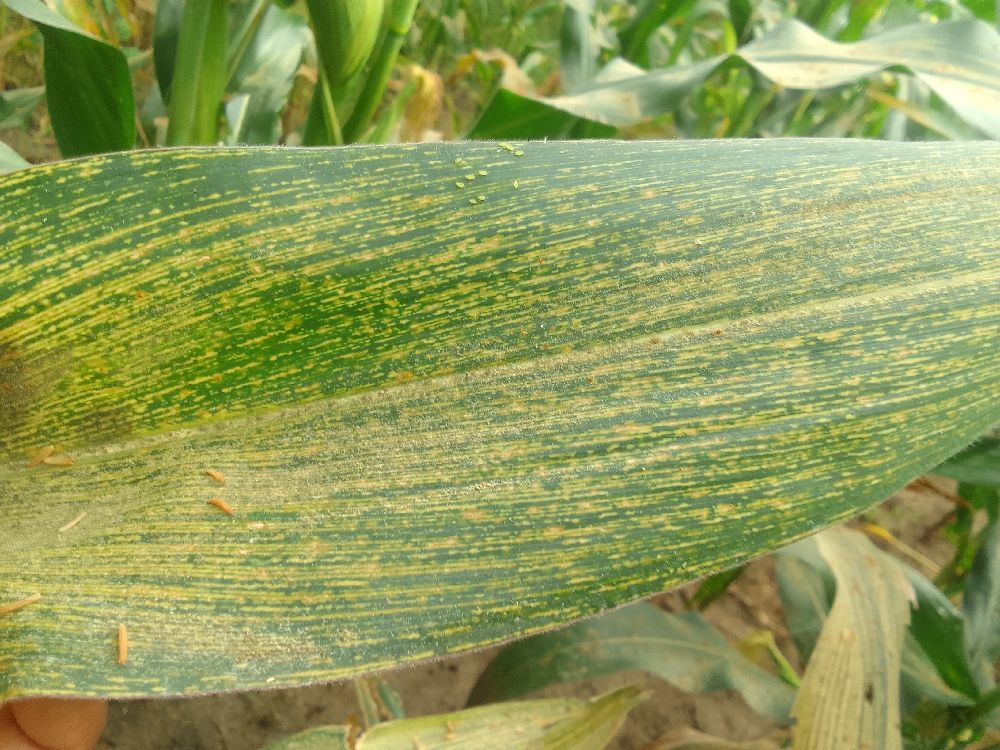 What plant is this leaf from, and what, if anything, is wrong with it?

maize, maize streak virus
